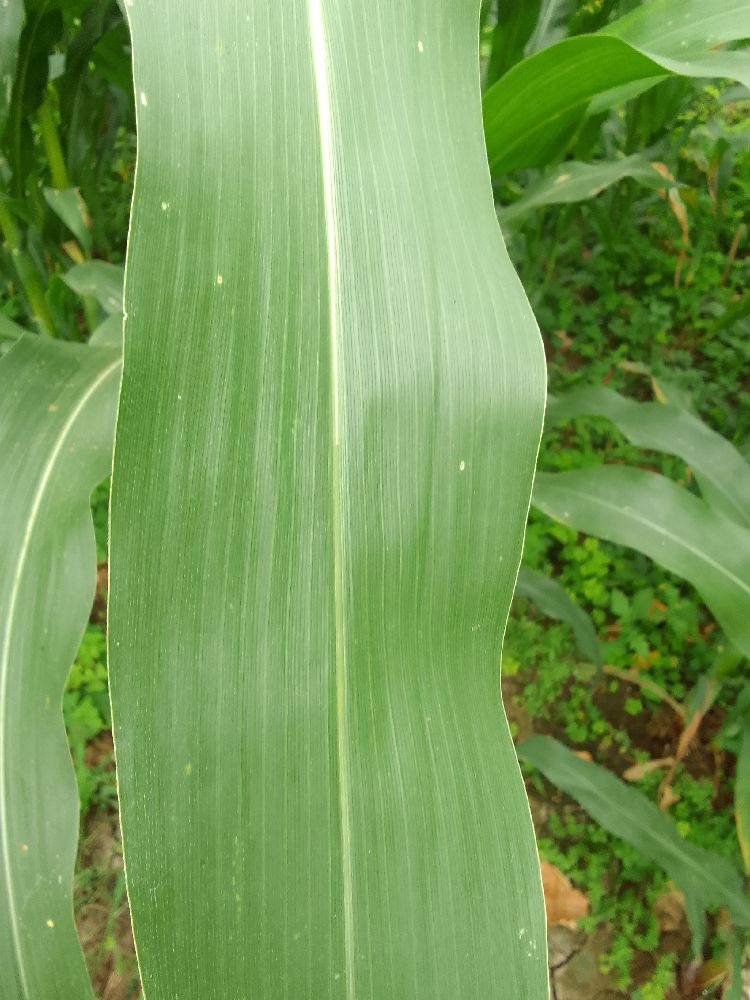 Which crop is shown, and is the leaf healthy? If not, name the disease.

maize, healthy
